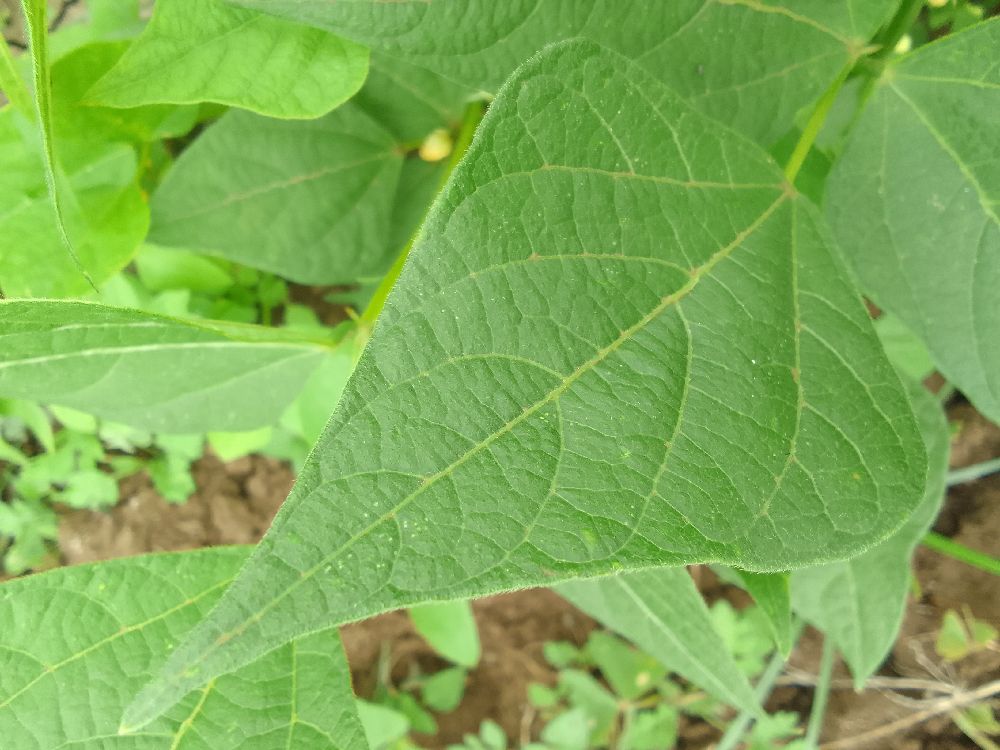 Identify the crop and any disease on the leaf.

common bean, healthy
